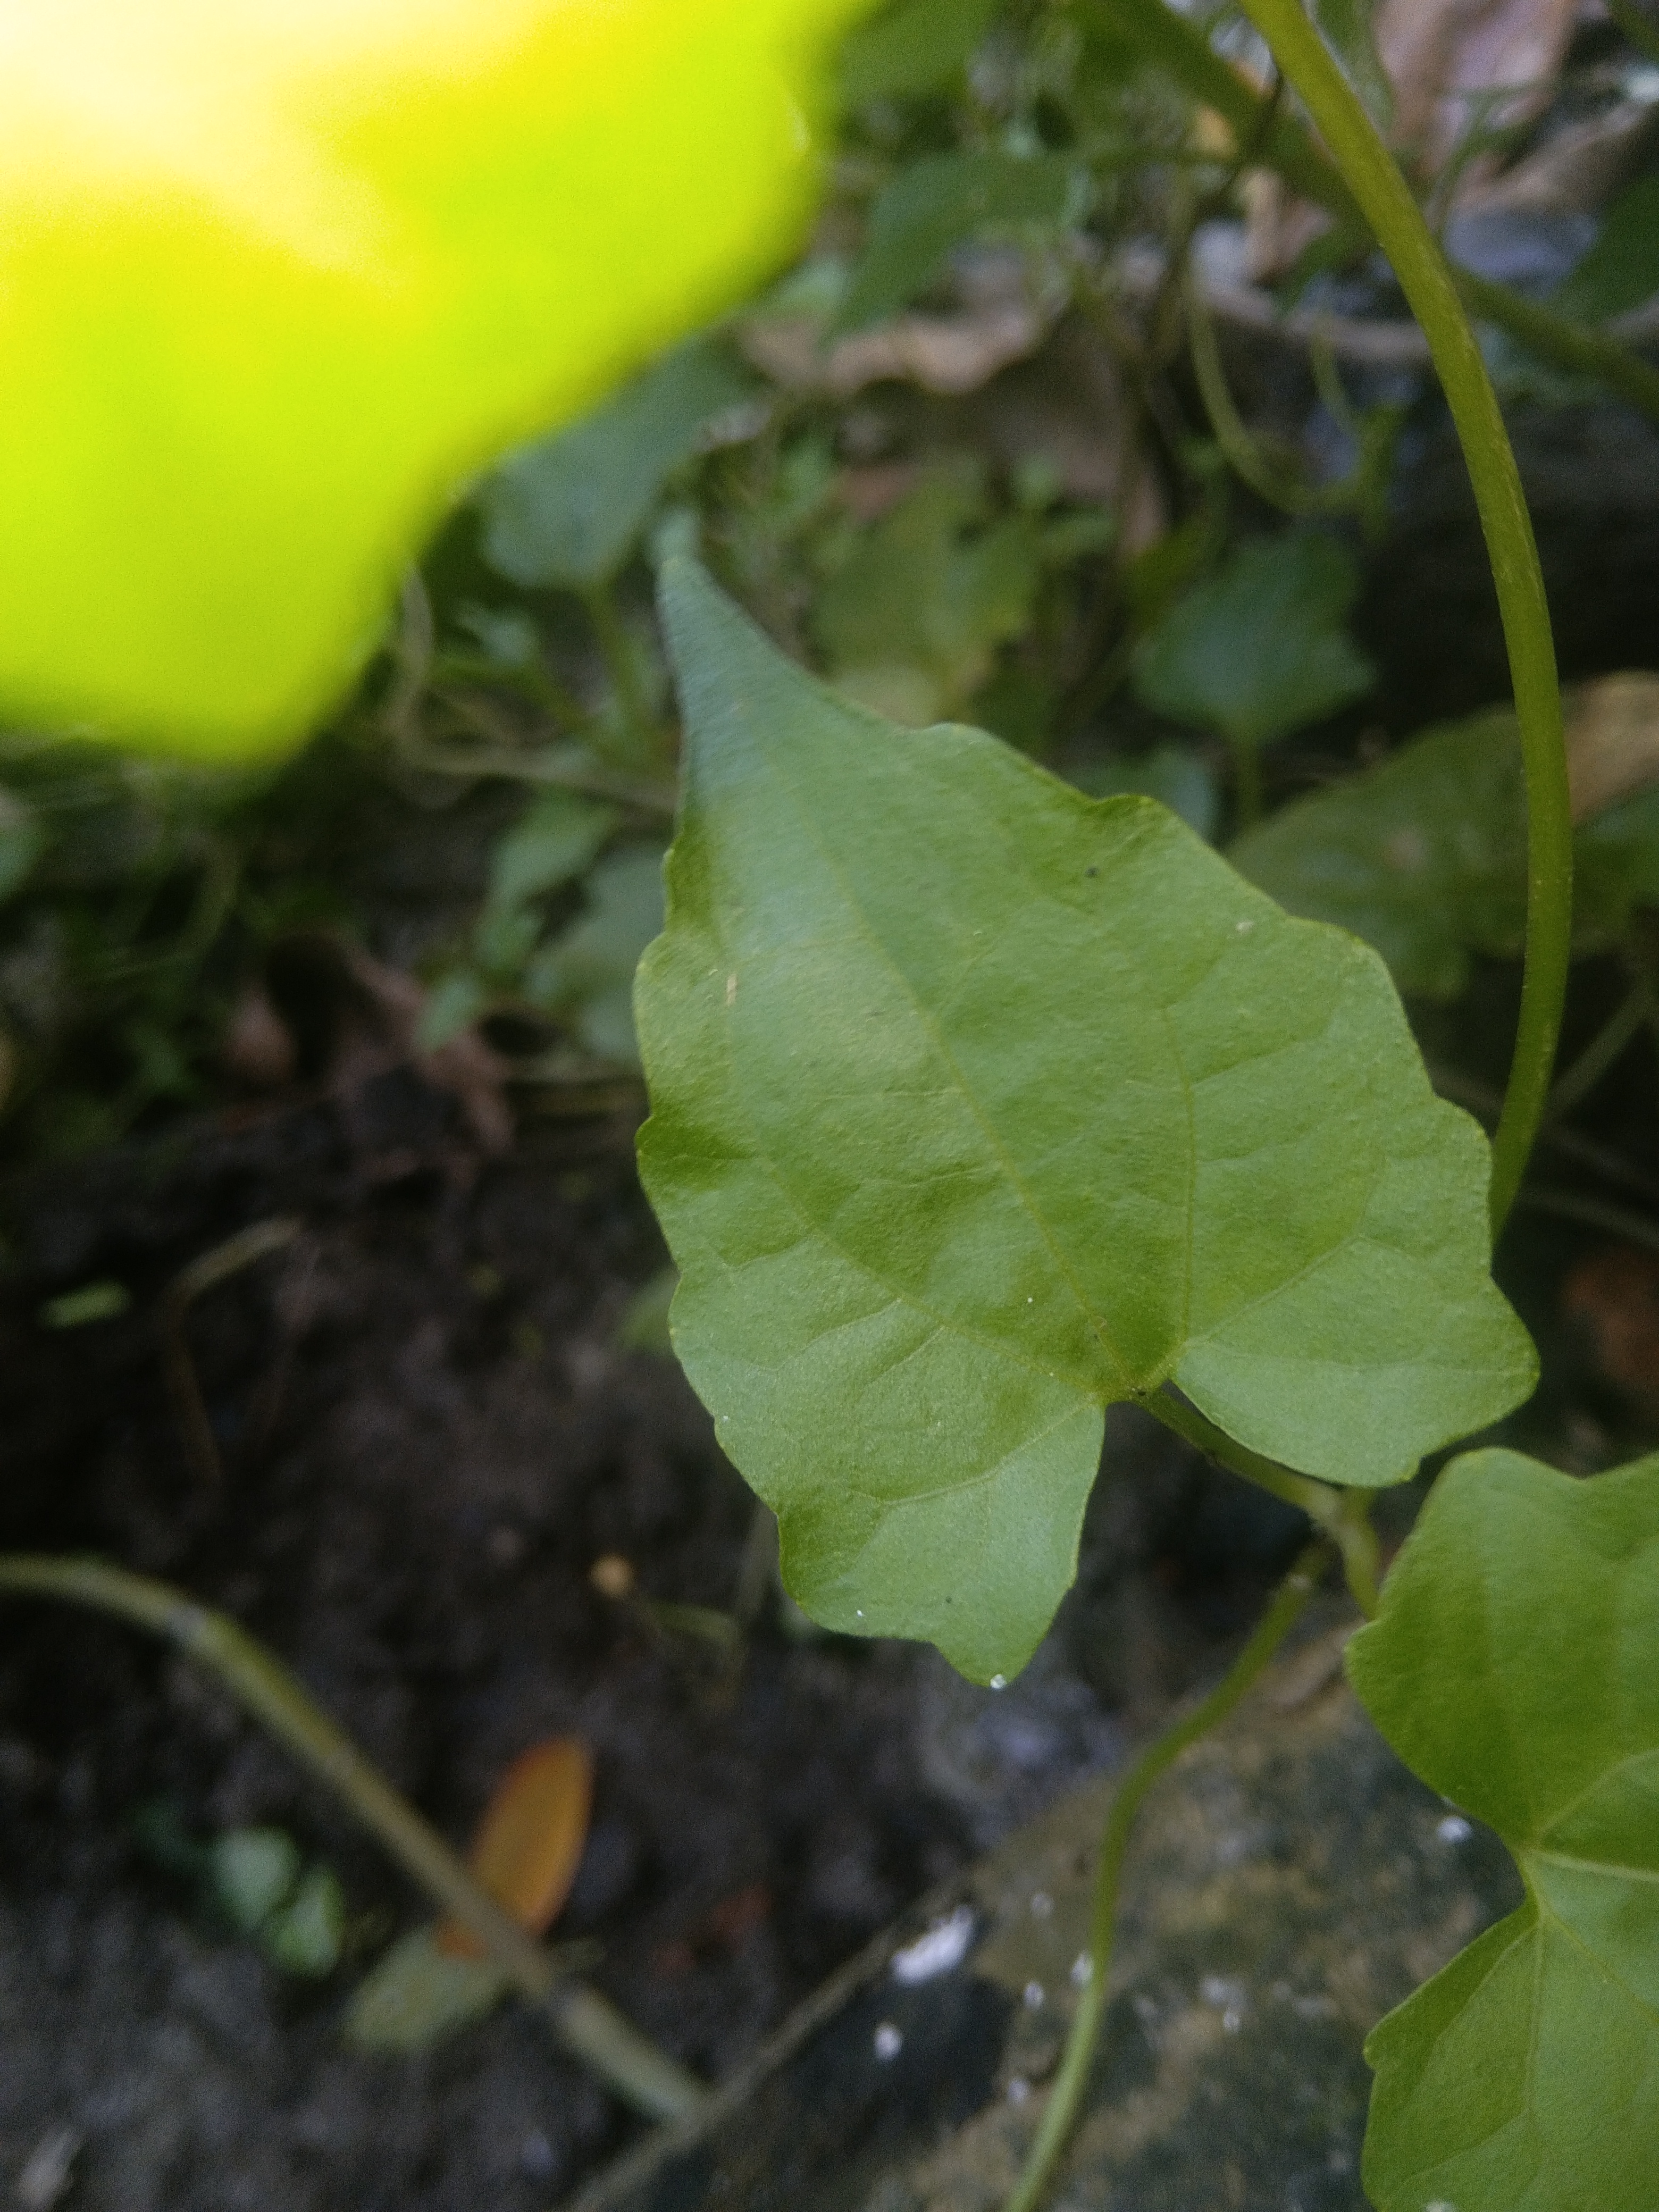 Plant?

bitter vine
